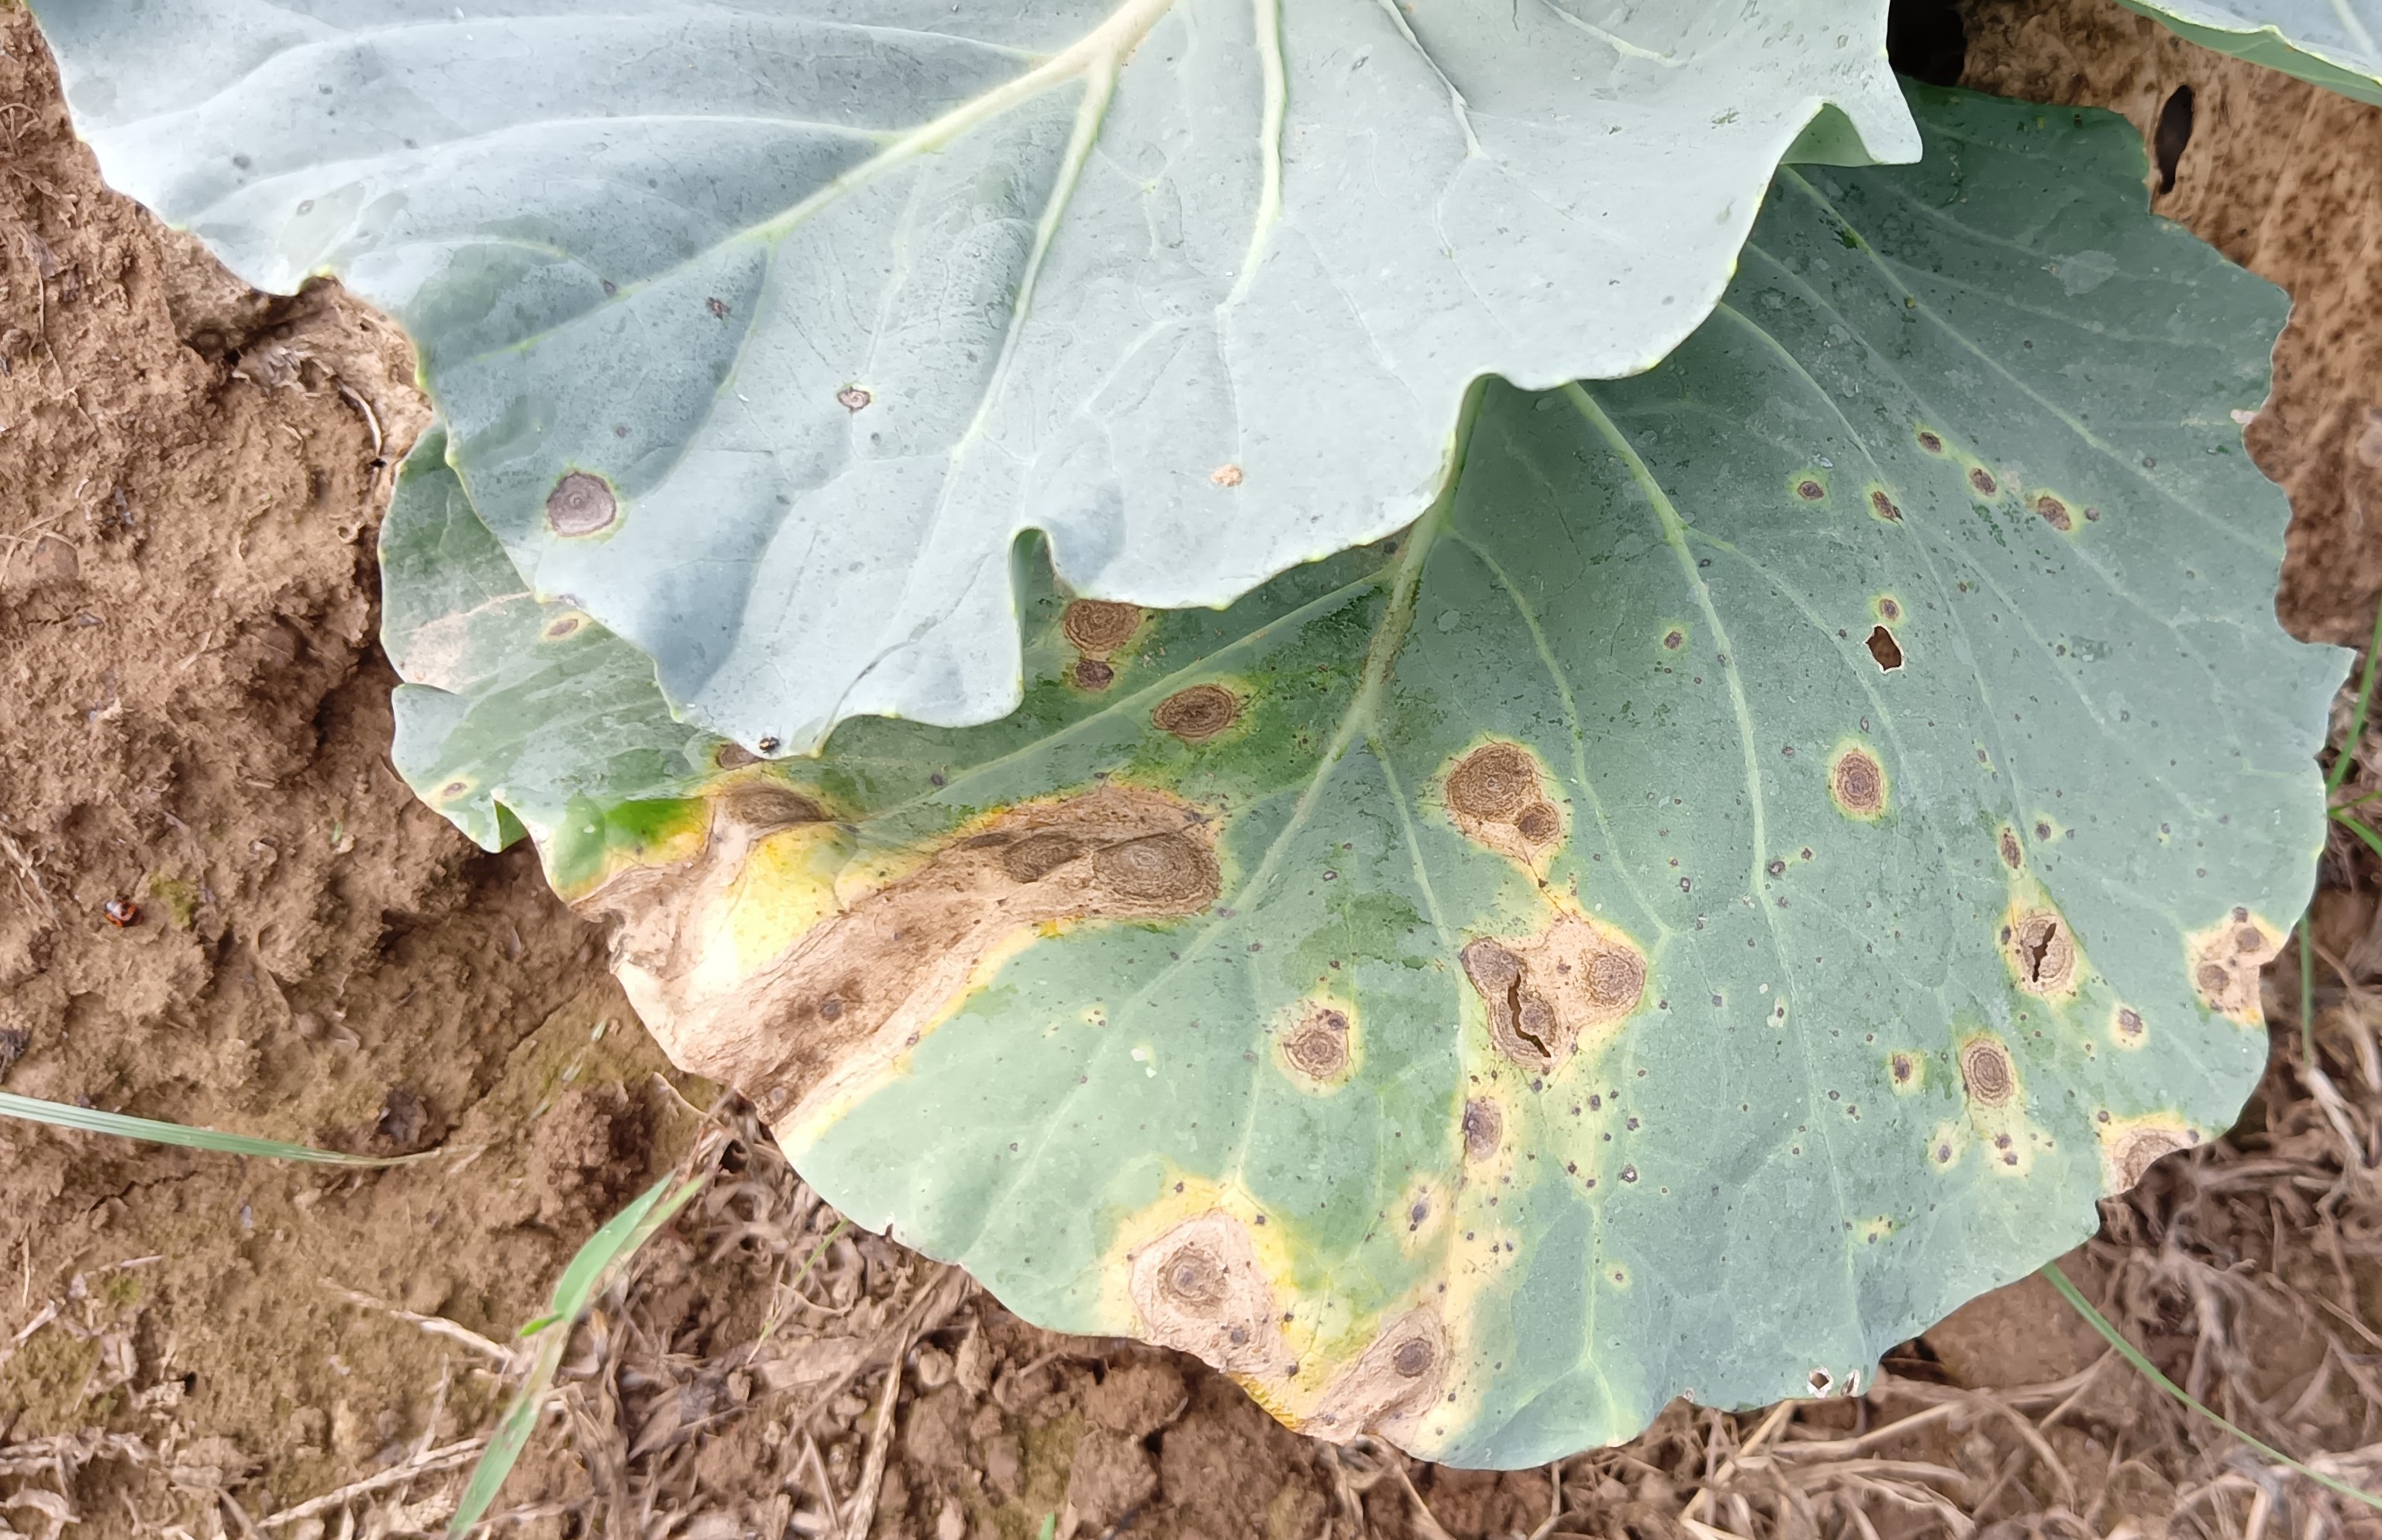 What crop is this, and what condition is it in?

cabbage, alternaria
